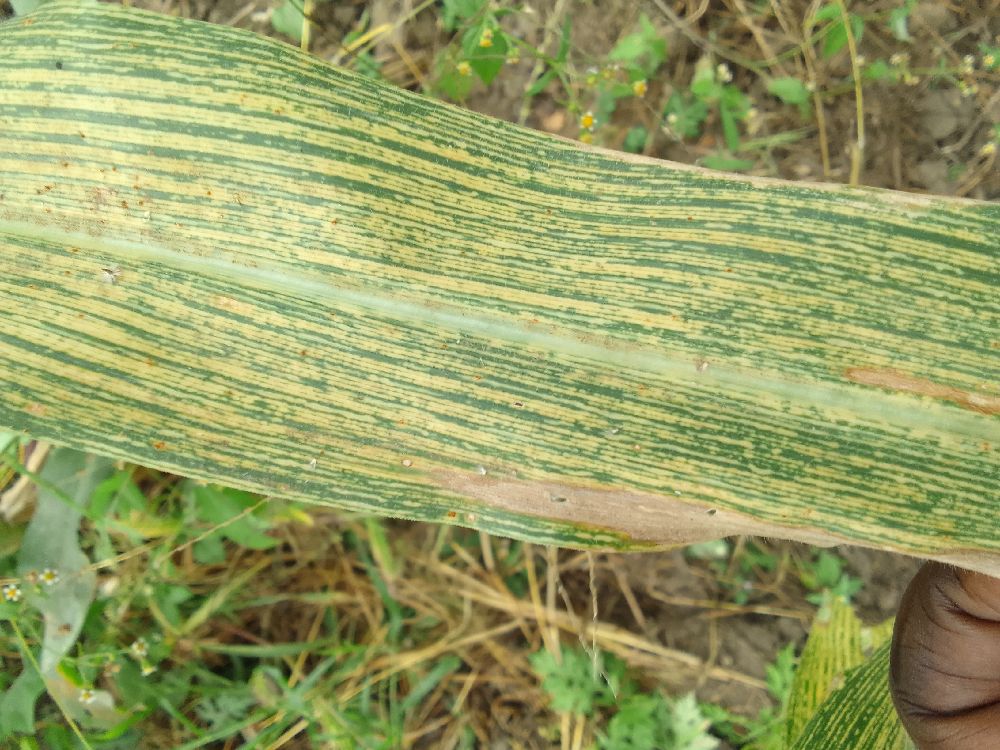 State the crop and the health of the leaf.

maize, maize streak virus
